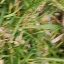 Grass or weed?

grass
